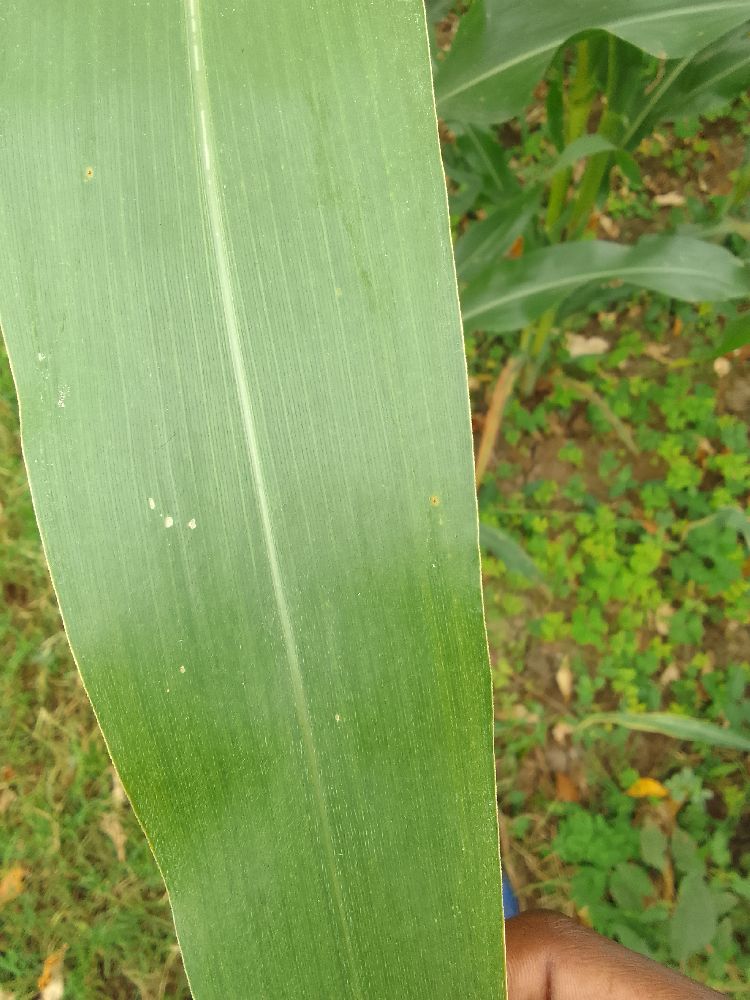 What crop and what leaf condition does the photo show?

maize, healthy
